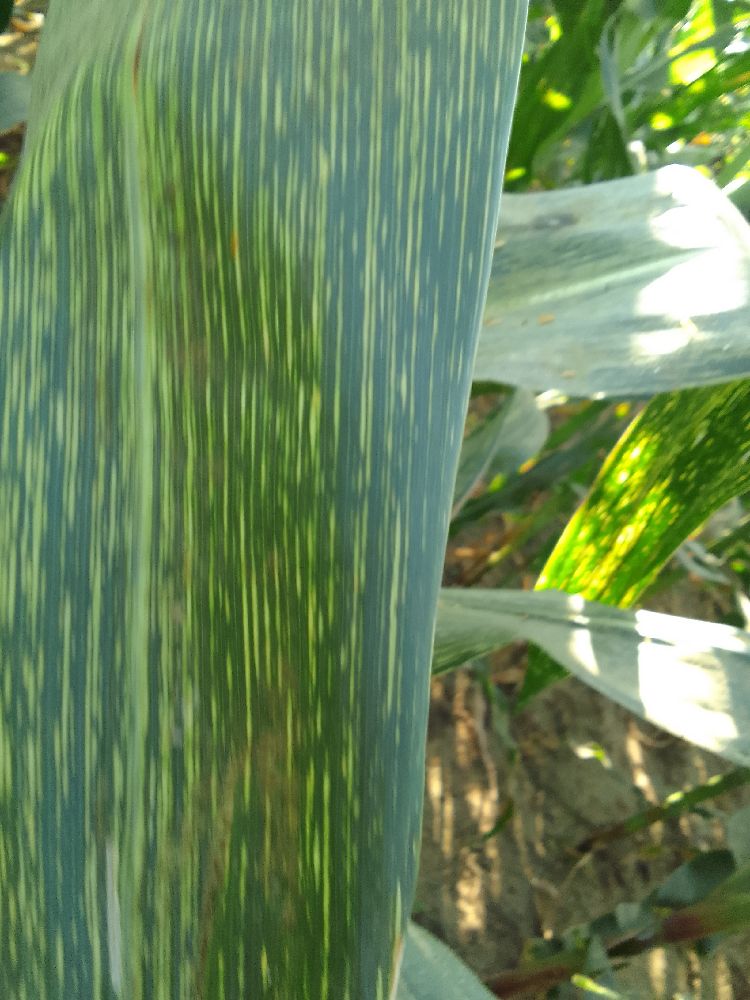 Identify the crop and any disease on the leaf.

maize, maize streak virus
